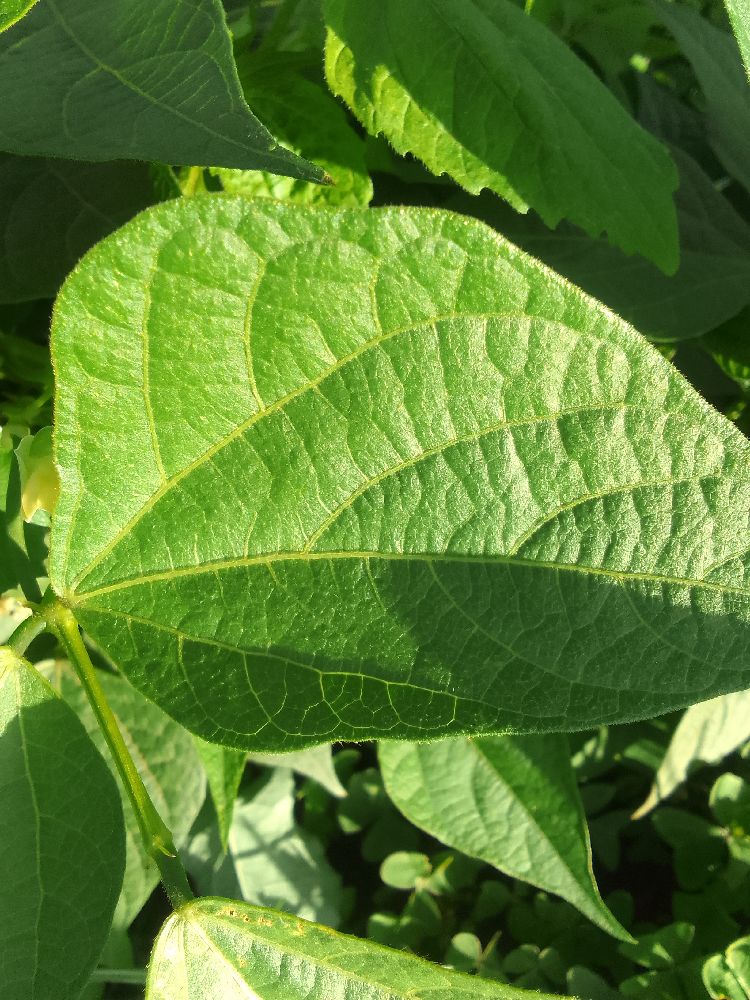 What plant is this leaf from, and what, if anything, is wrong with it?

common bean, healthy
